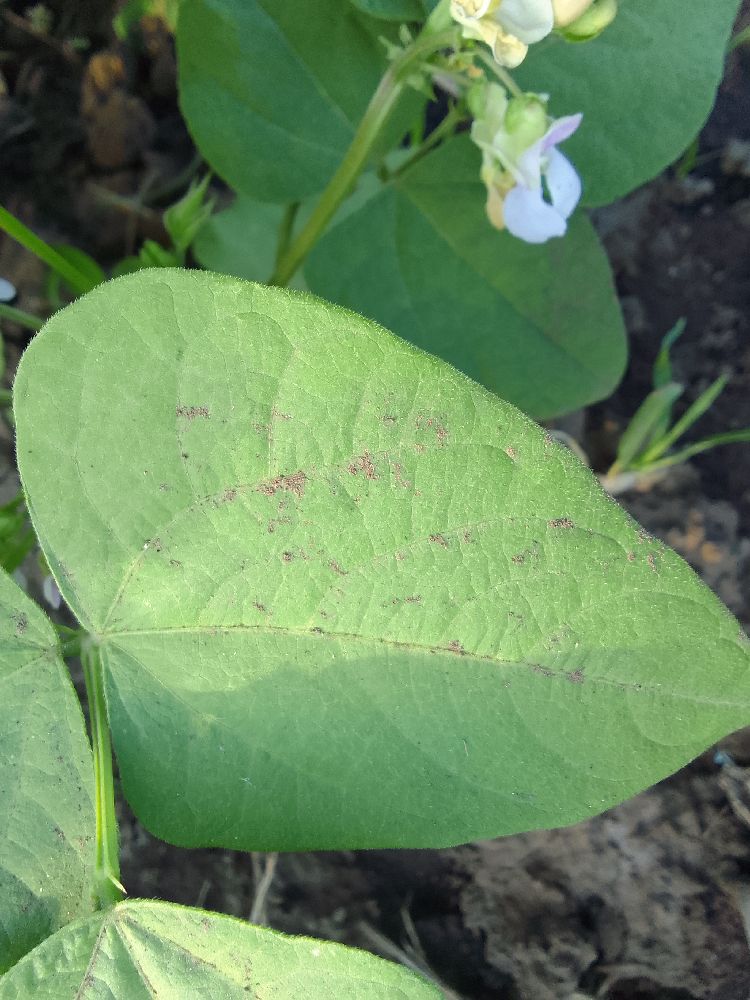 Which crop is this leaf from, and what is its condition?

common bean, healthy
